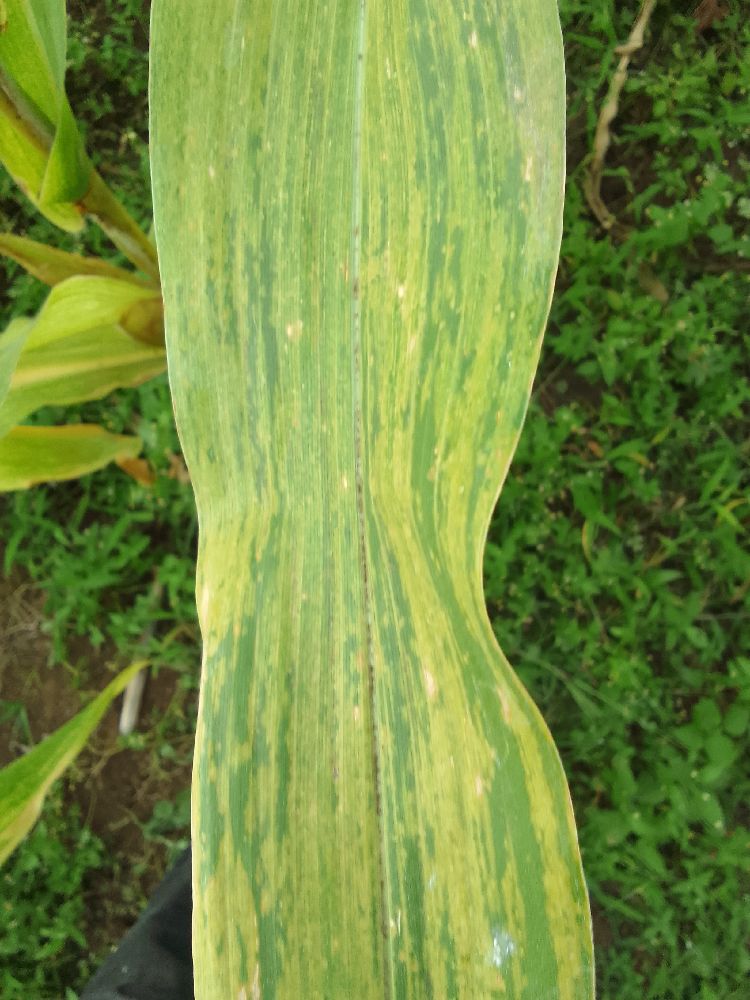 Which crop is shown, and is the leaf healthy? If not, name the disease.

maize, maize lethal necrosis
